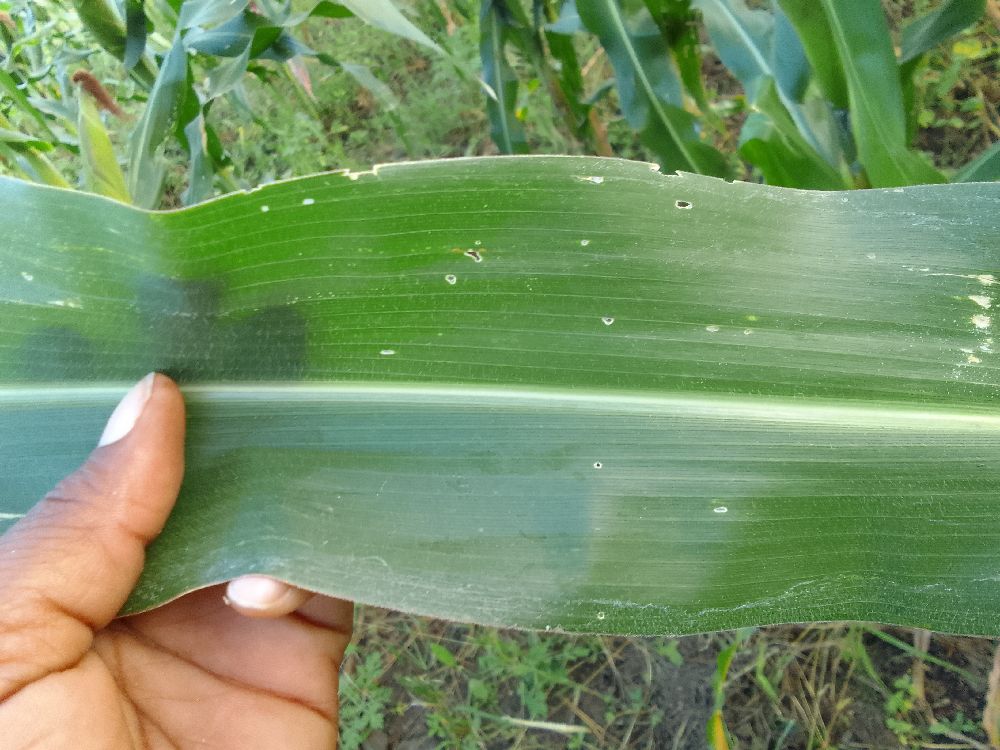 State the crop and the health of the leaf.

maize, healthy
